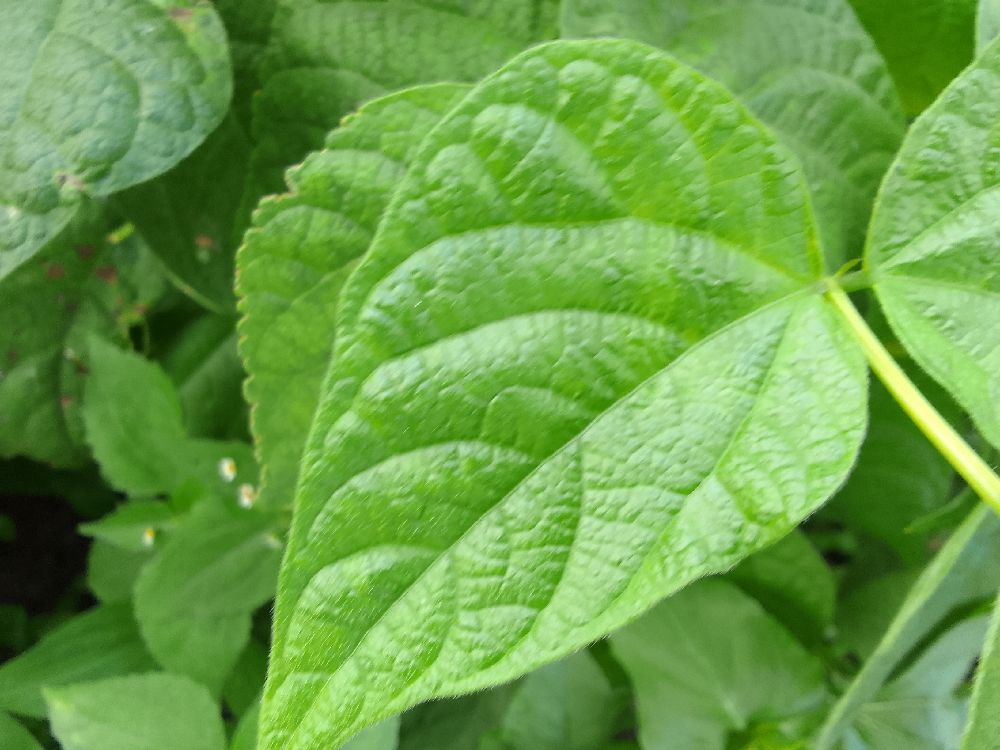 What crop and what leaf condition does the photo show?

common bean, healthy
